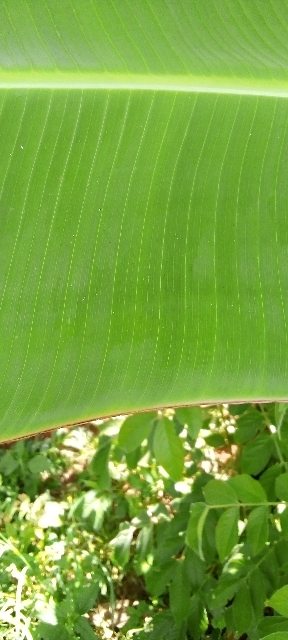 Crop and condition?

banana, healthy
